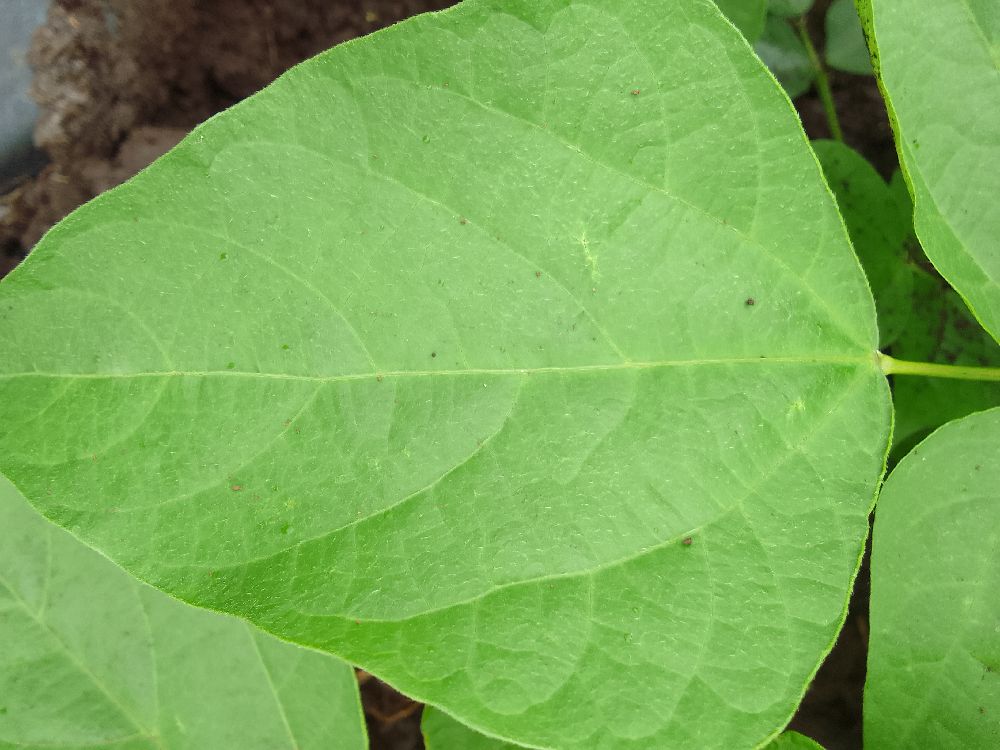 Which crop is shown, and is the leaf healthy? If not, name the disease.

common bean, healthy
